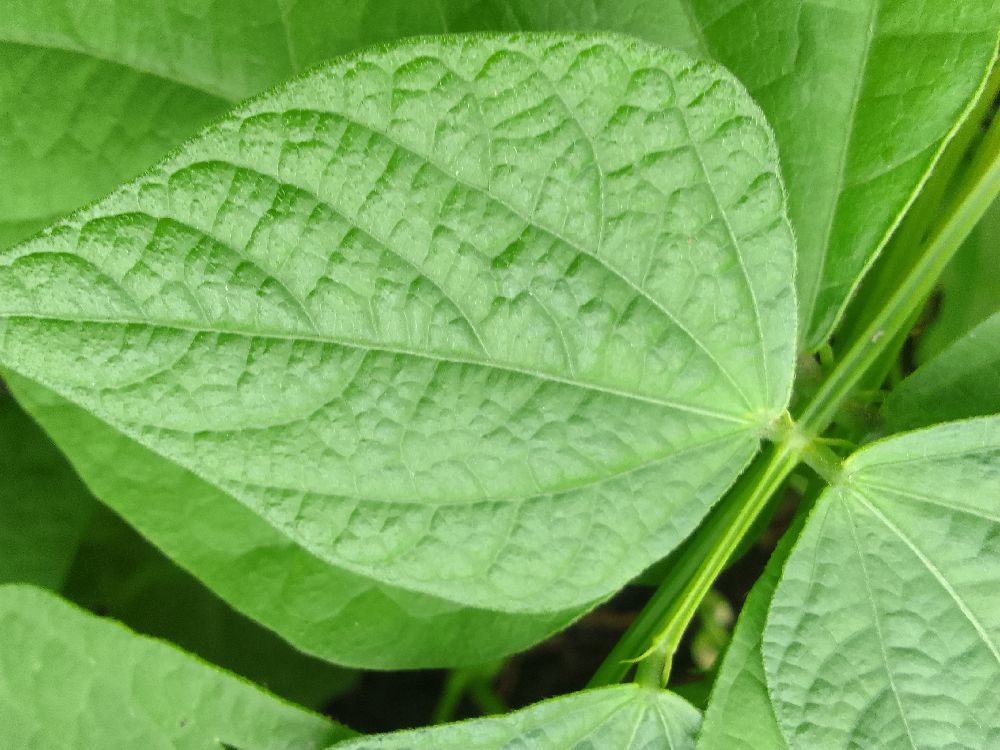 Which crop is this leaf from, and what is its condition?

common bean, healthy
